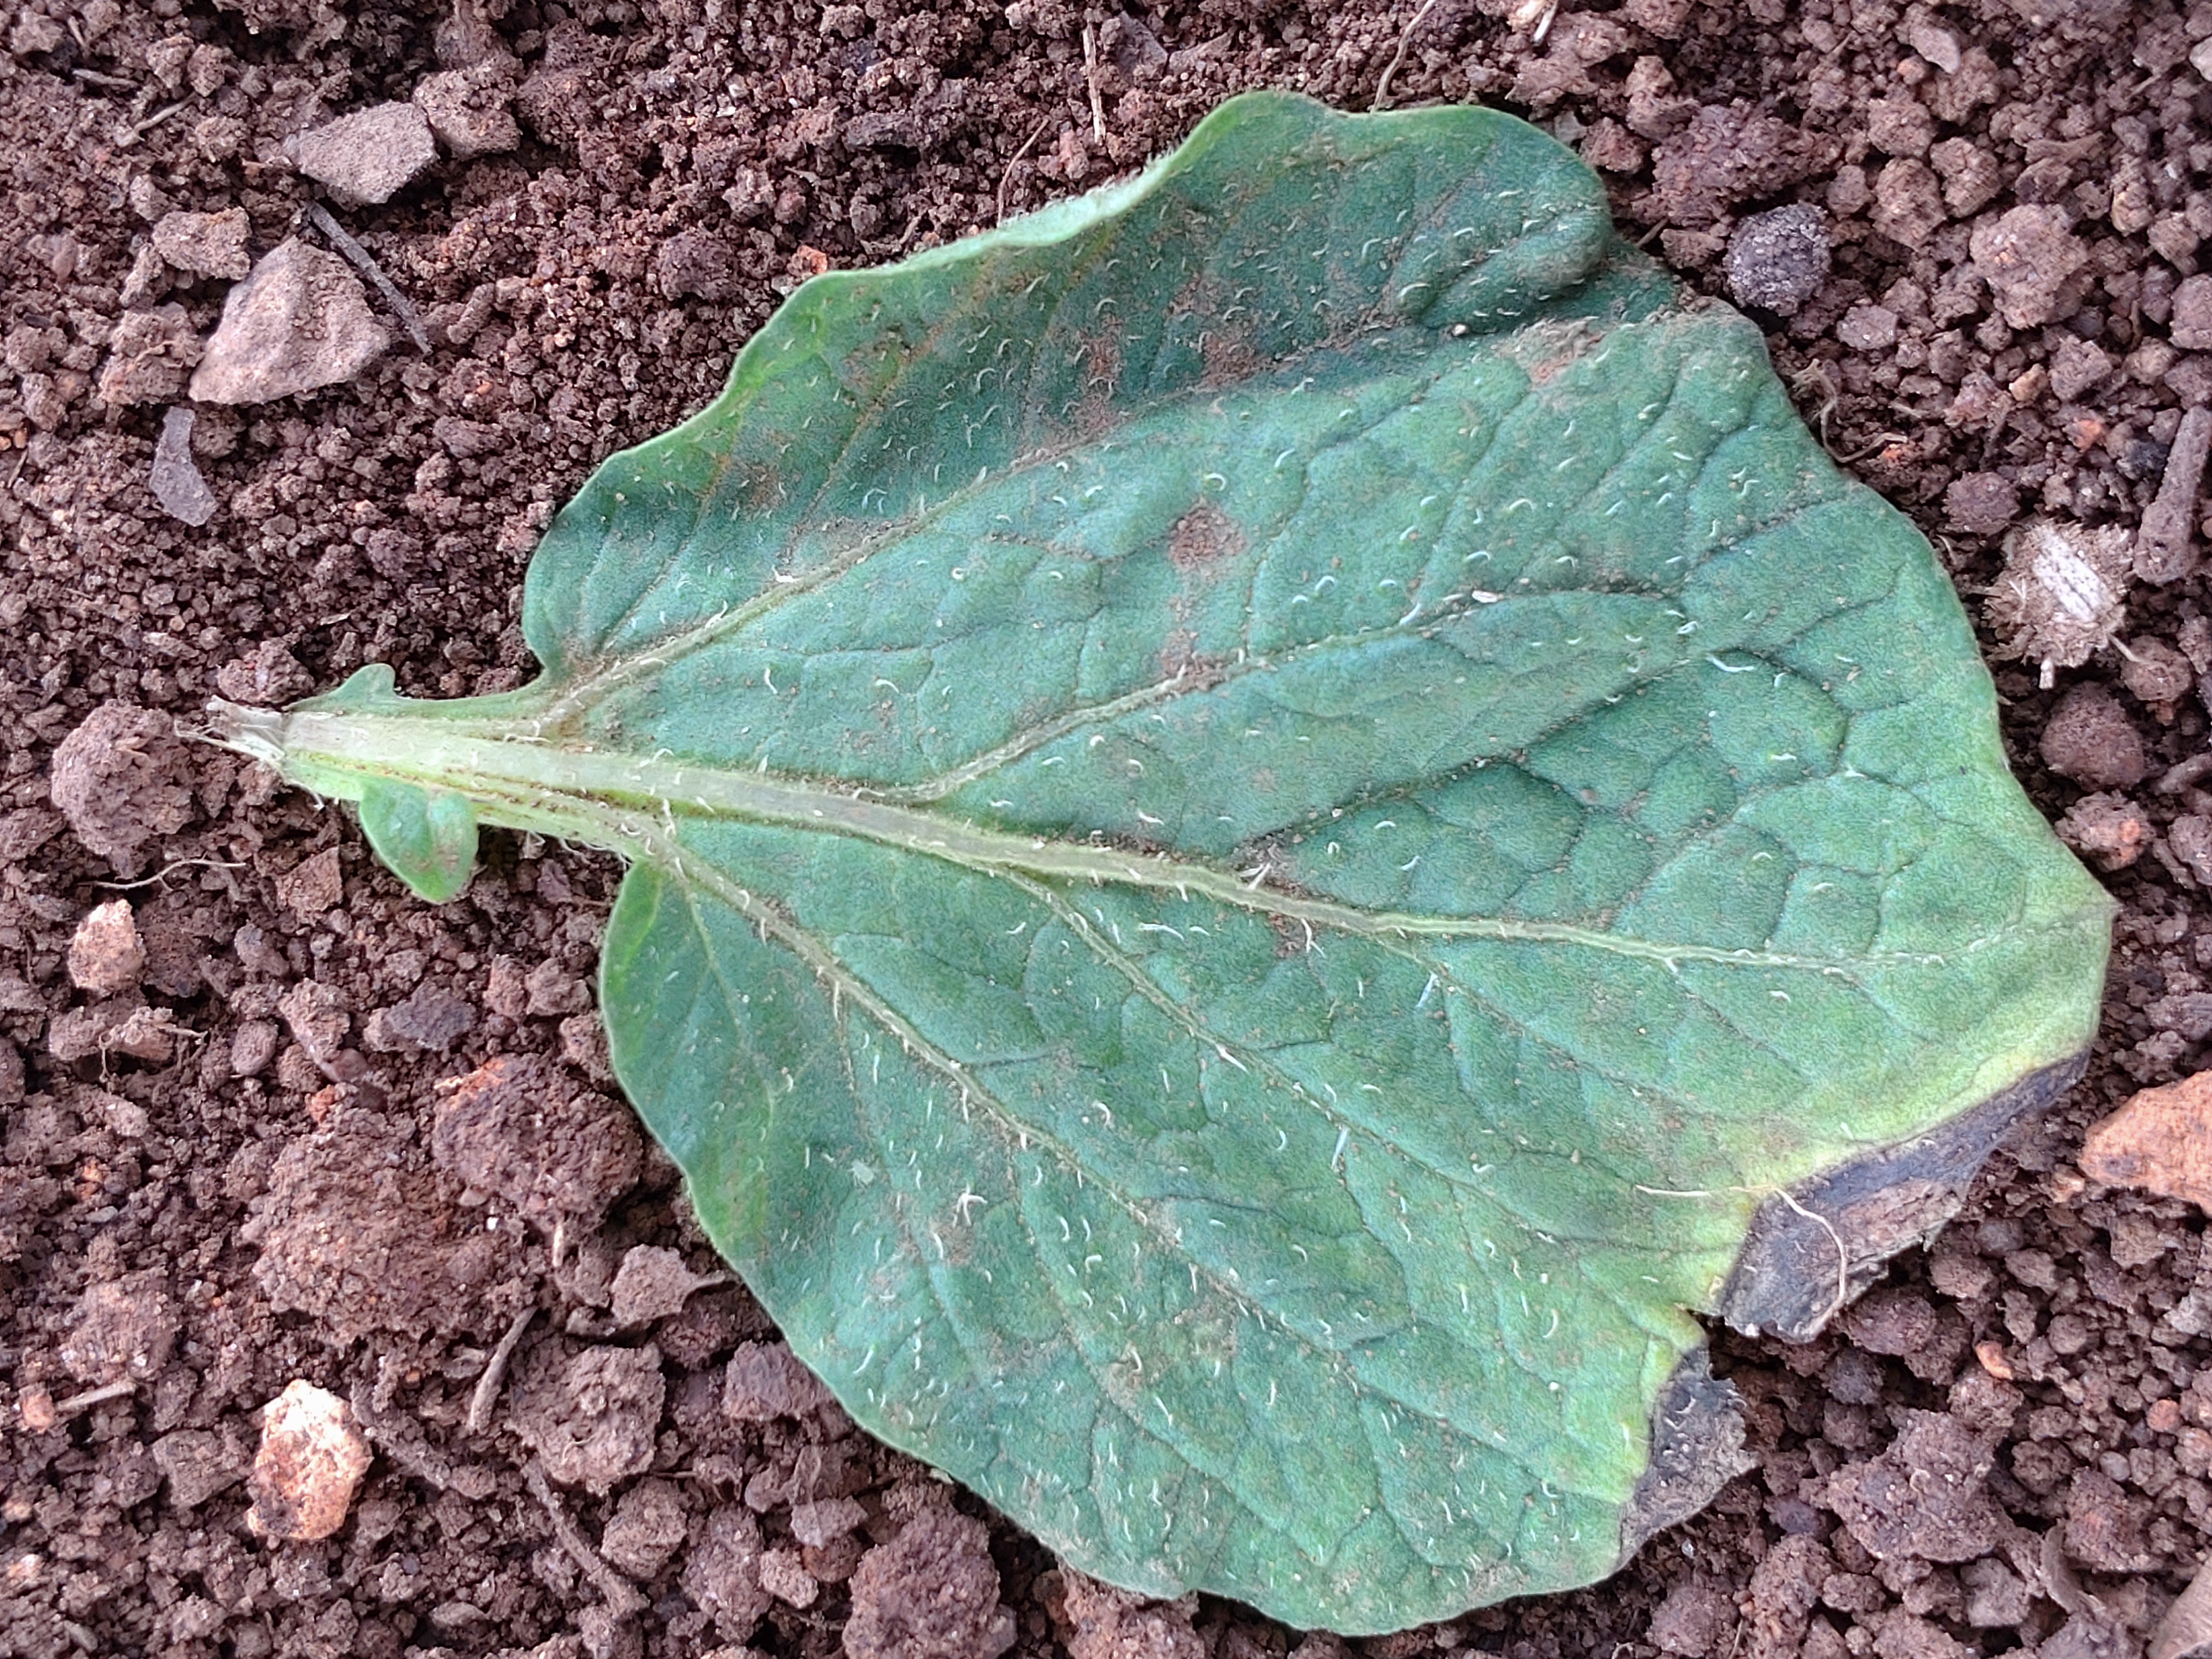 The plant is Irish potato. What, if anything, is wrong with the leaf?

early blight
